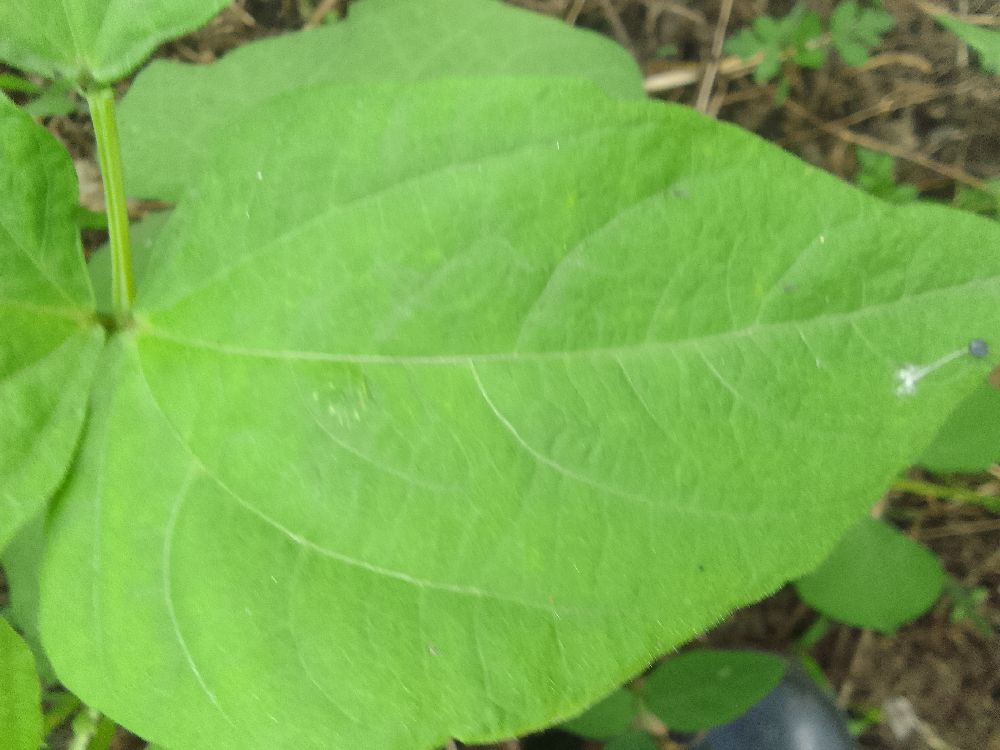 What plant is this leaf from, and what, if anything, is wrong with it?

common bean, healthy
